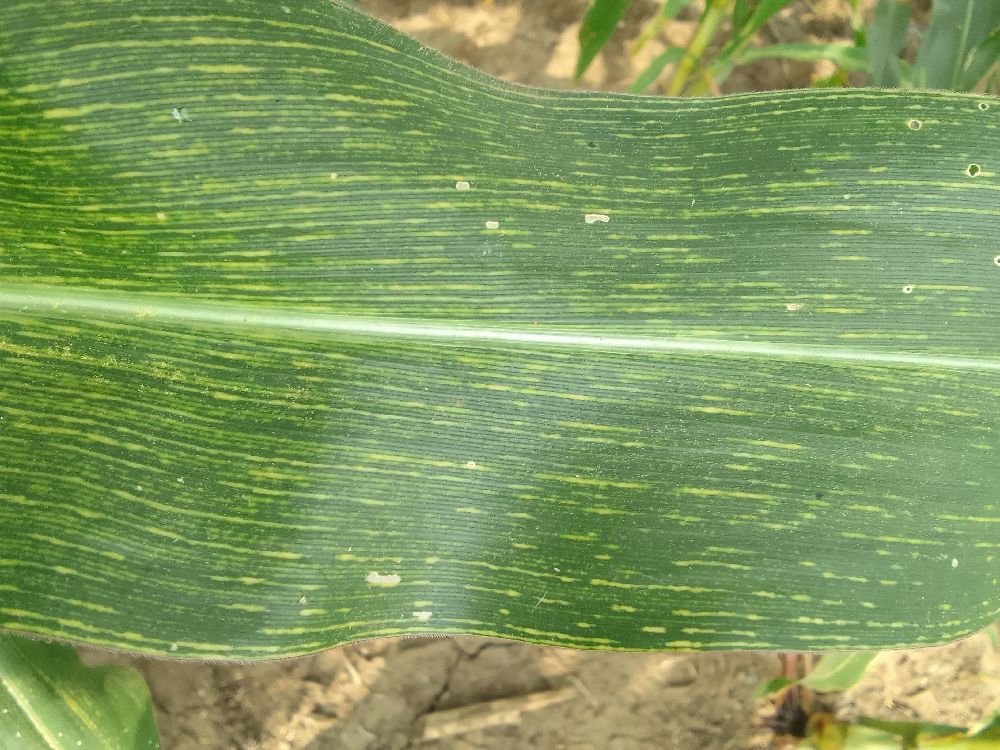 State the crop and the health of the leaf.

maize, maize streak virus
